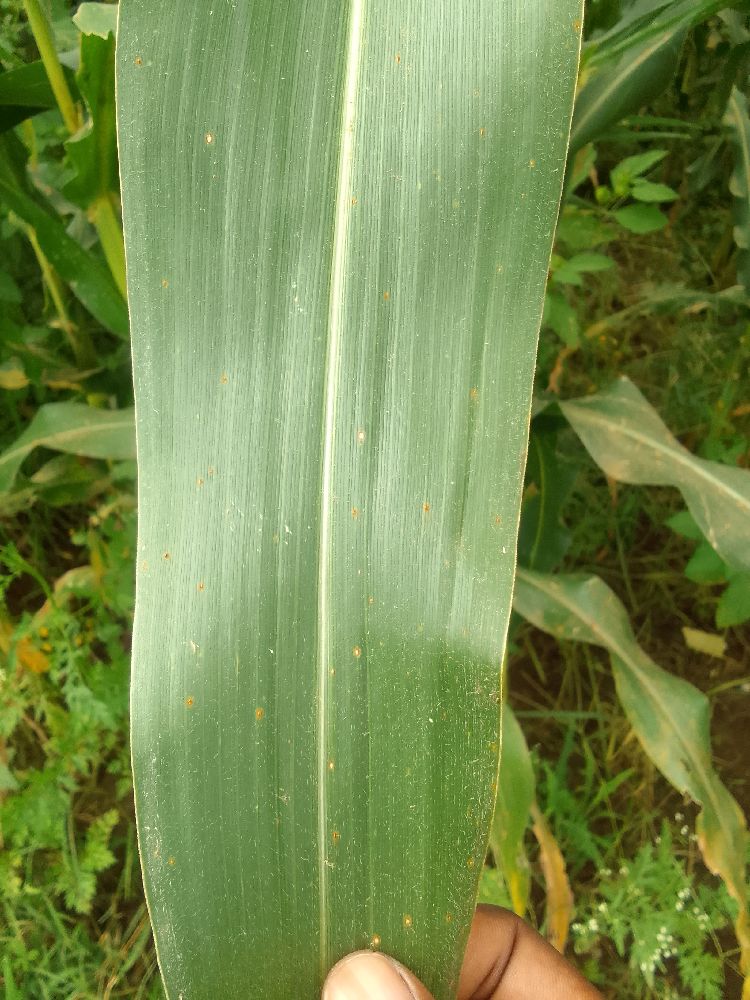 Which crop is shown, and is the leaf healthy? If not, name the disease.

maize, healthy
